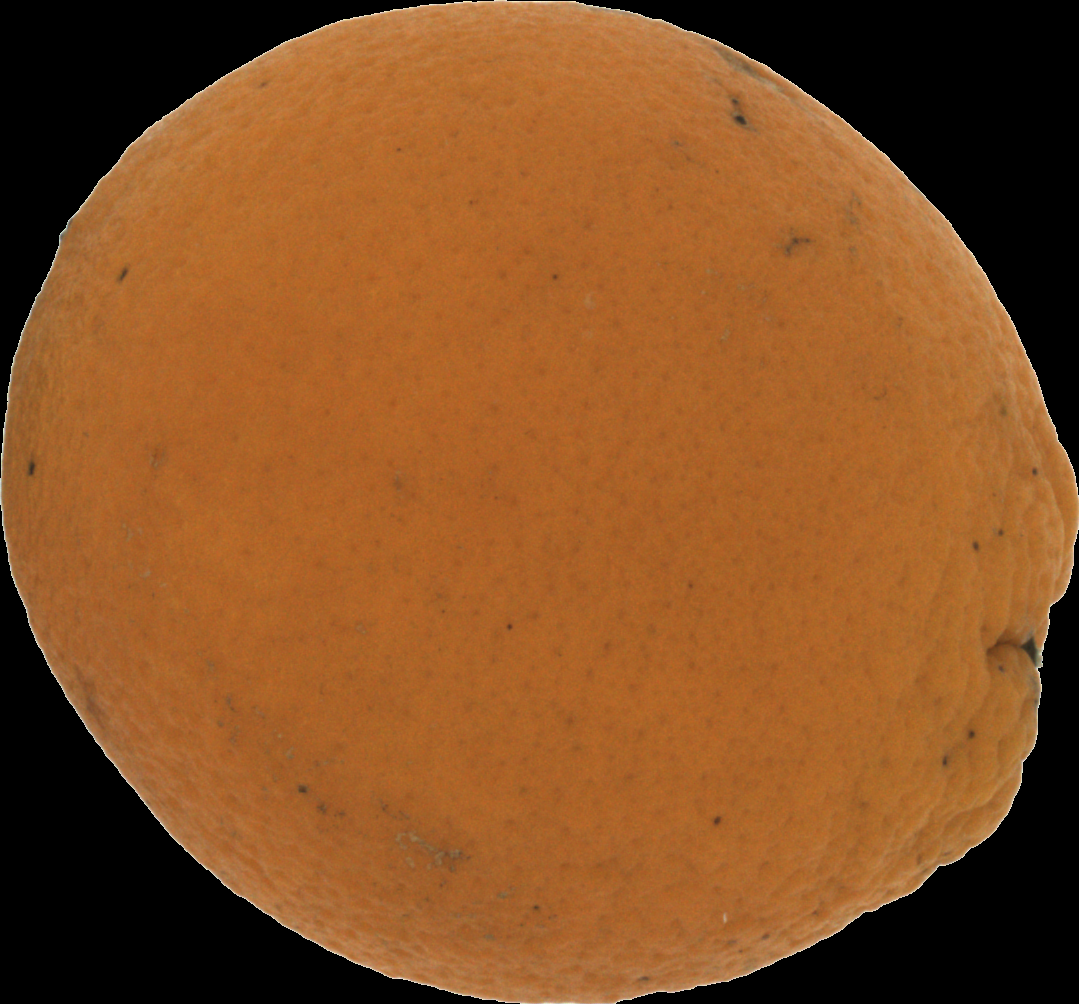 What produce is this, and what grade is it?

orange, bad
